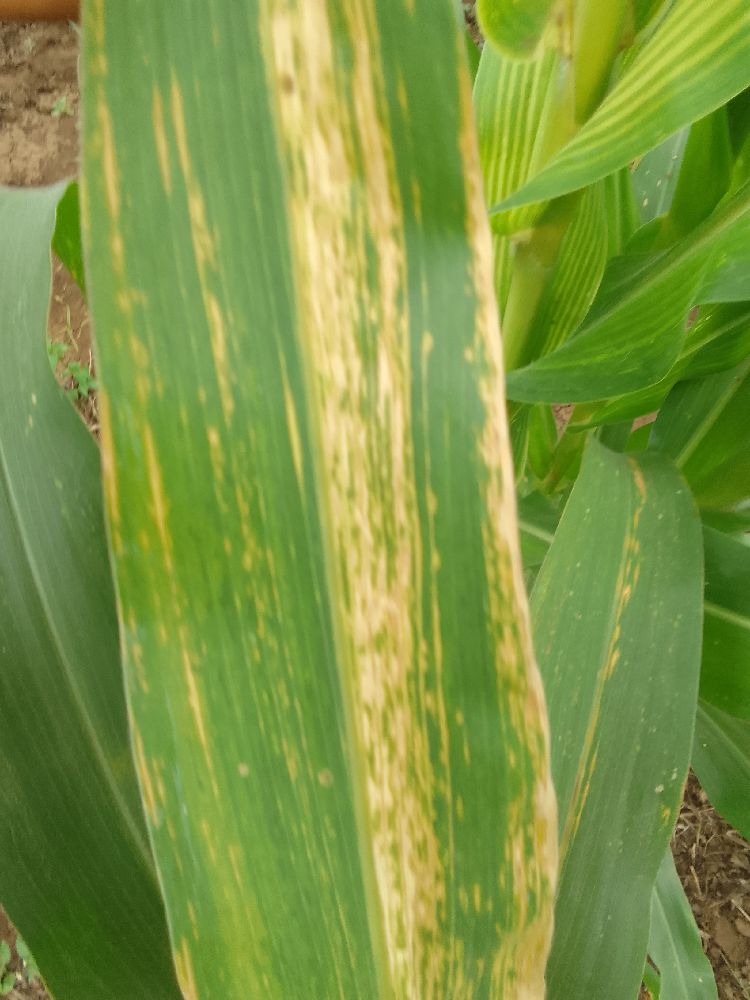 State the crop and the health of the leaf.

maize, maize lethal necrosis
